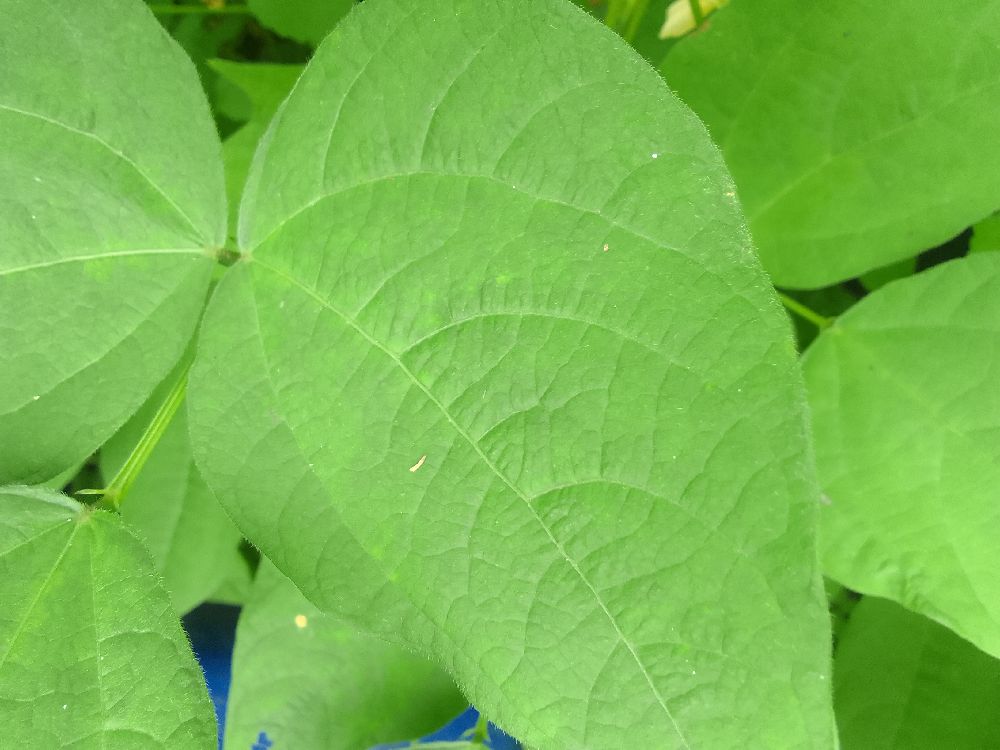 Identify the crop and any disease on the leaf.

common bean, healthy
